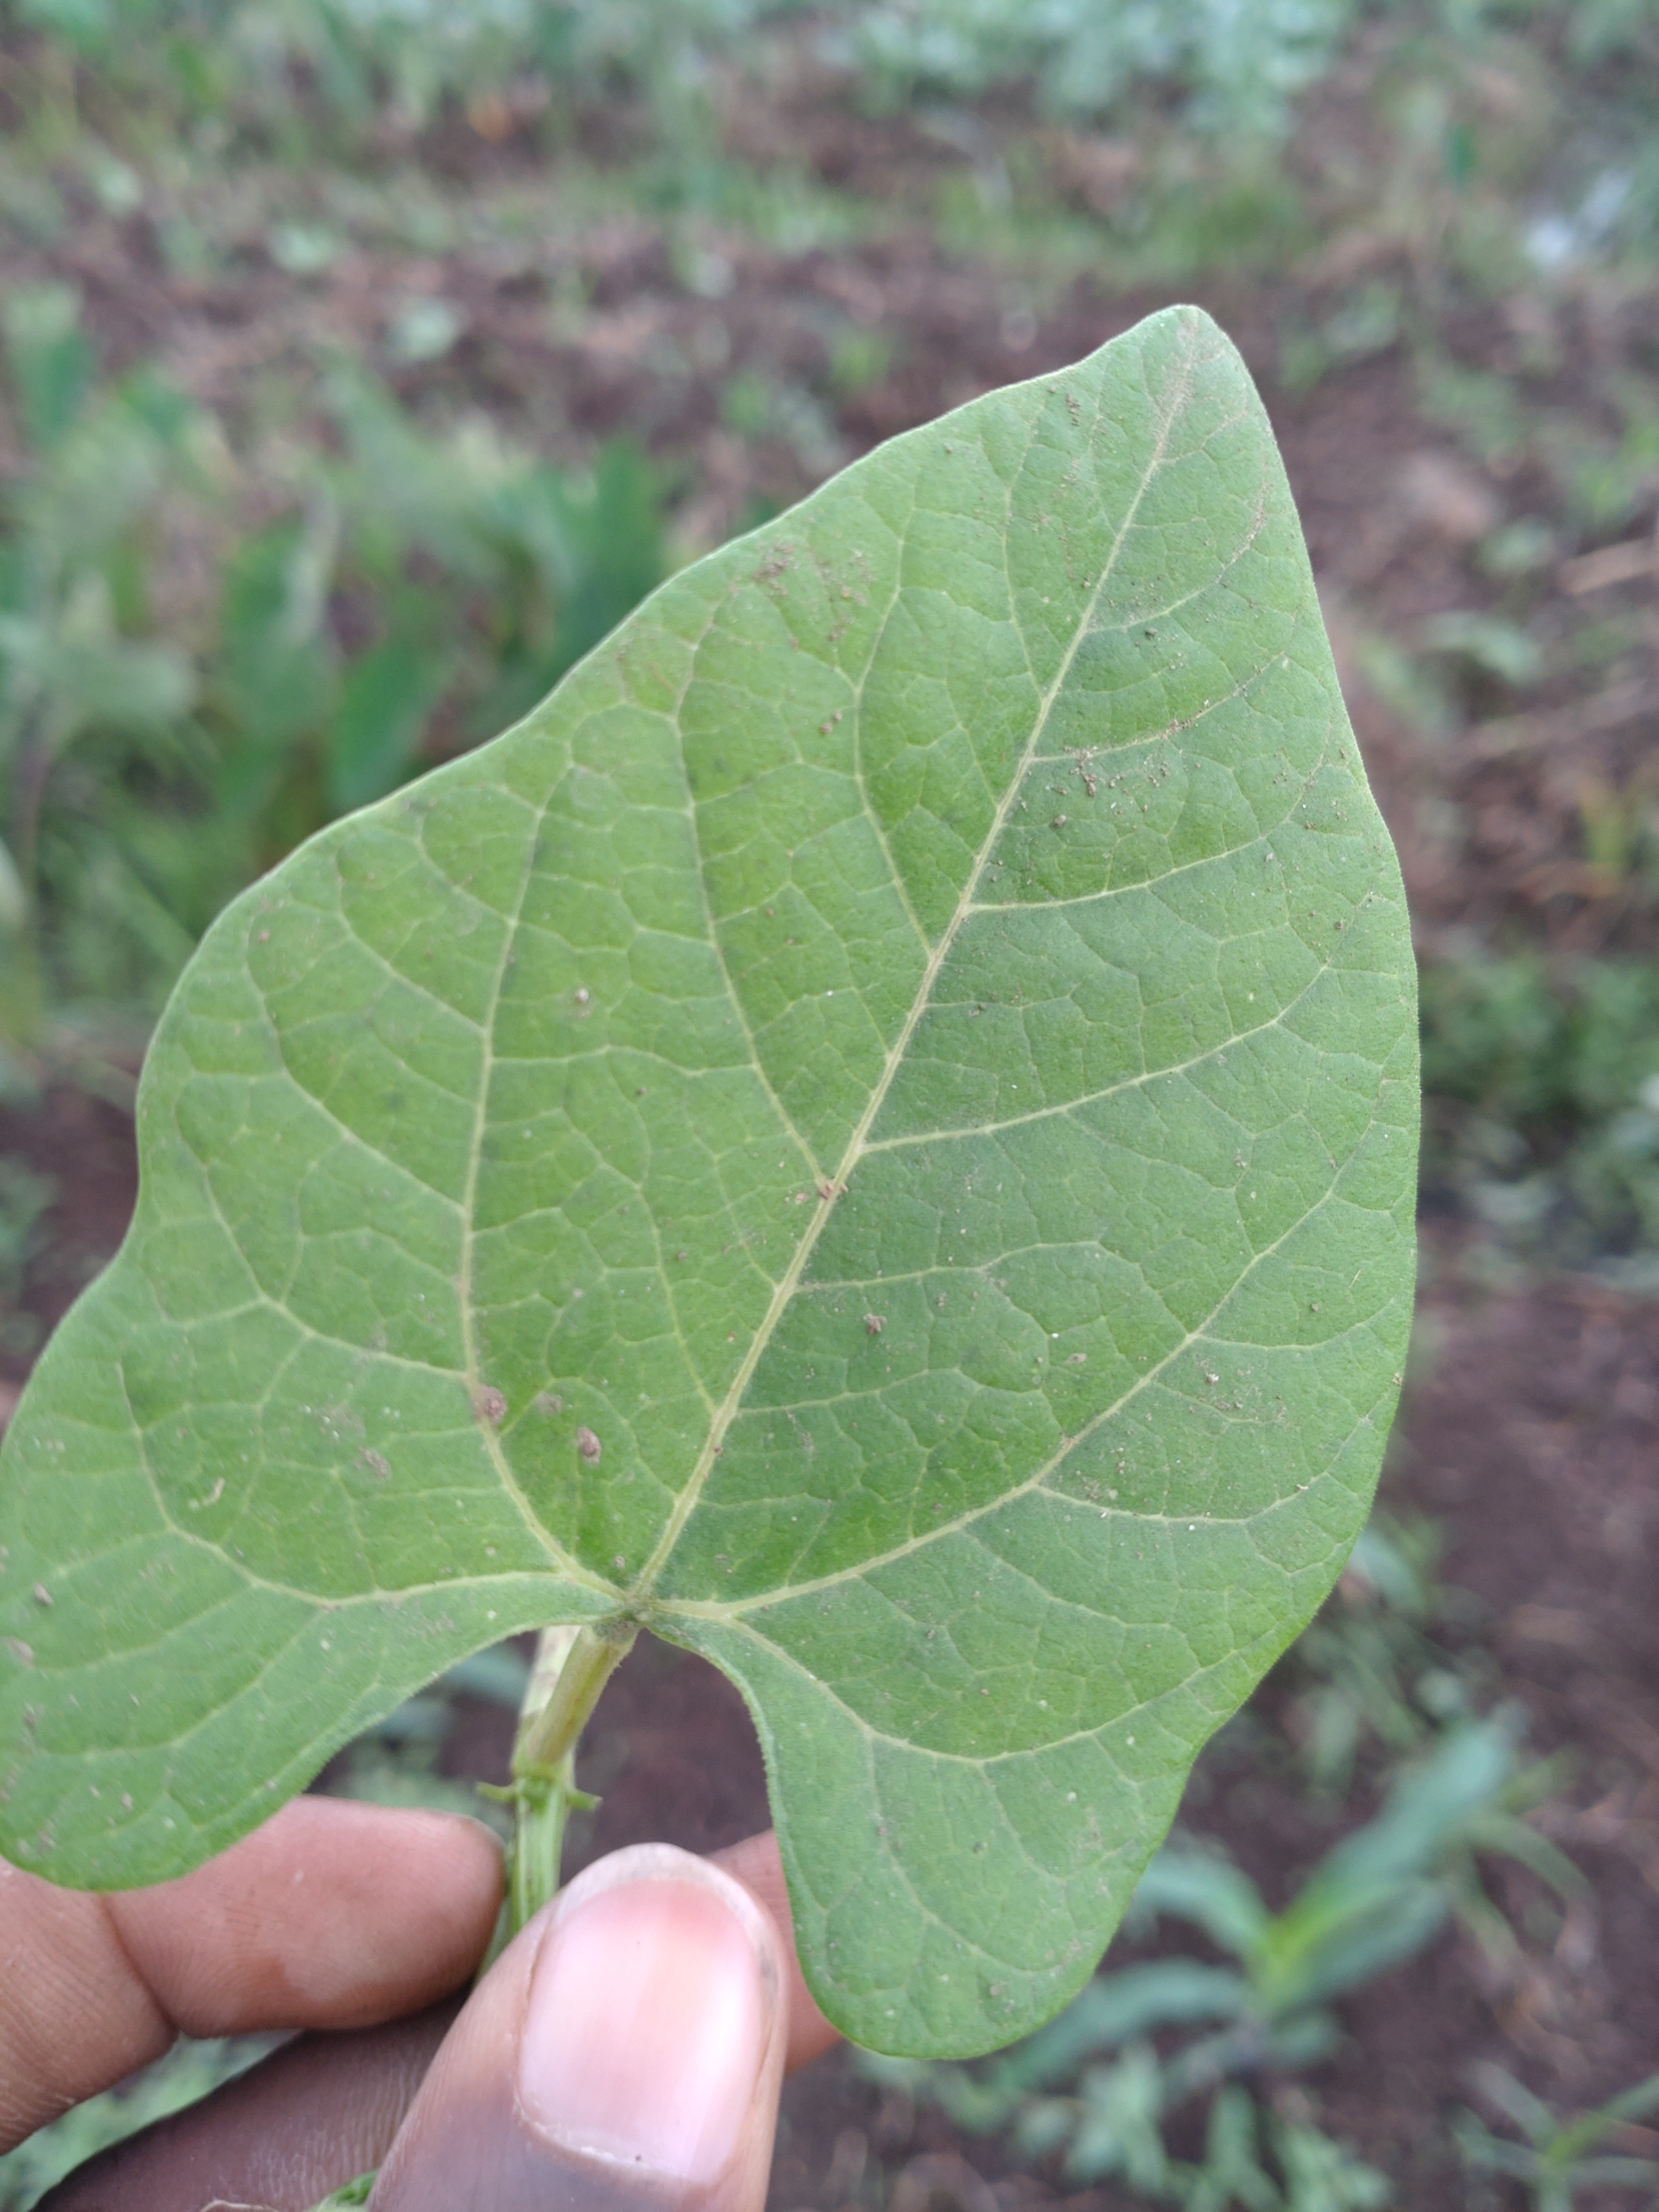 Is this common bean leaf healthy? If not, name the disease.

healthy
